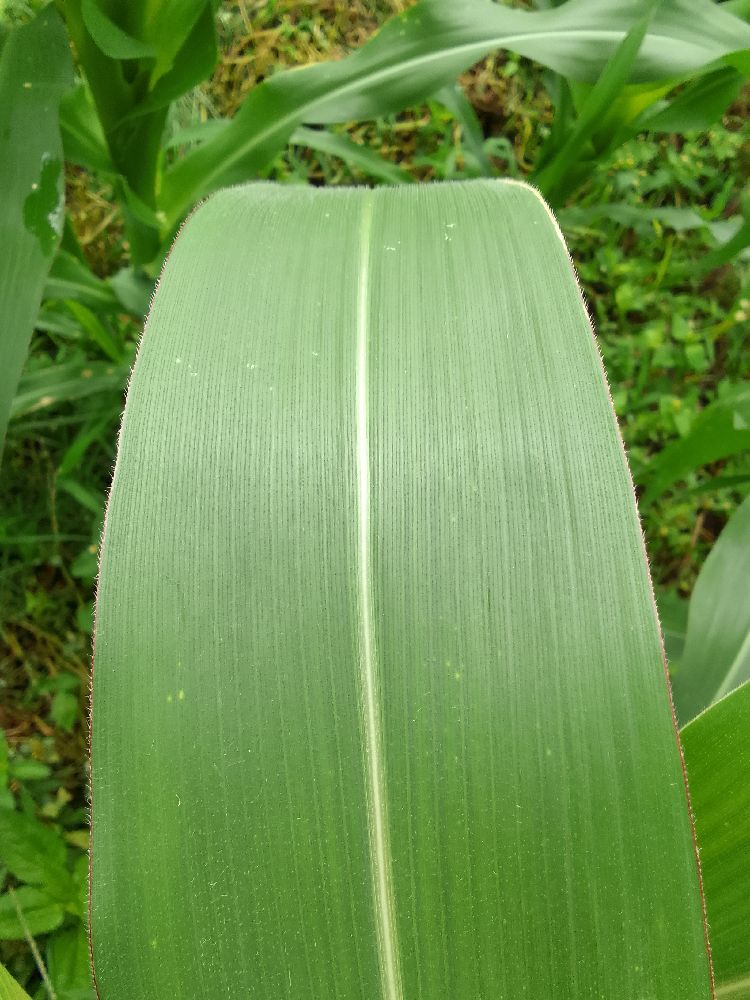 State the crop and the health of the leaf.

maize, healthy
